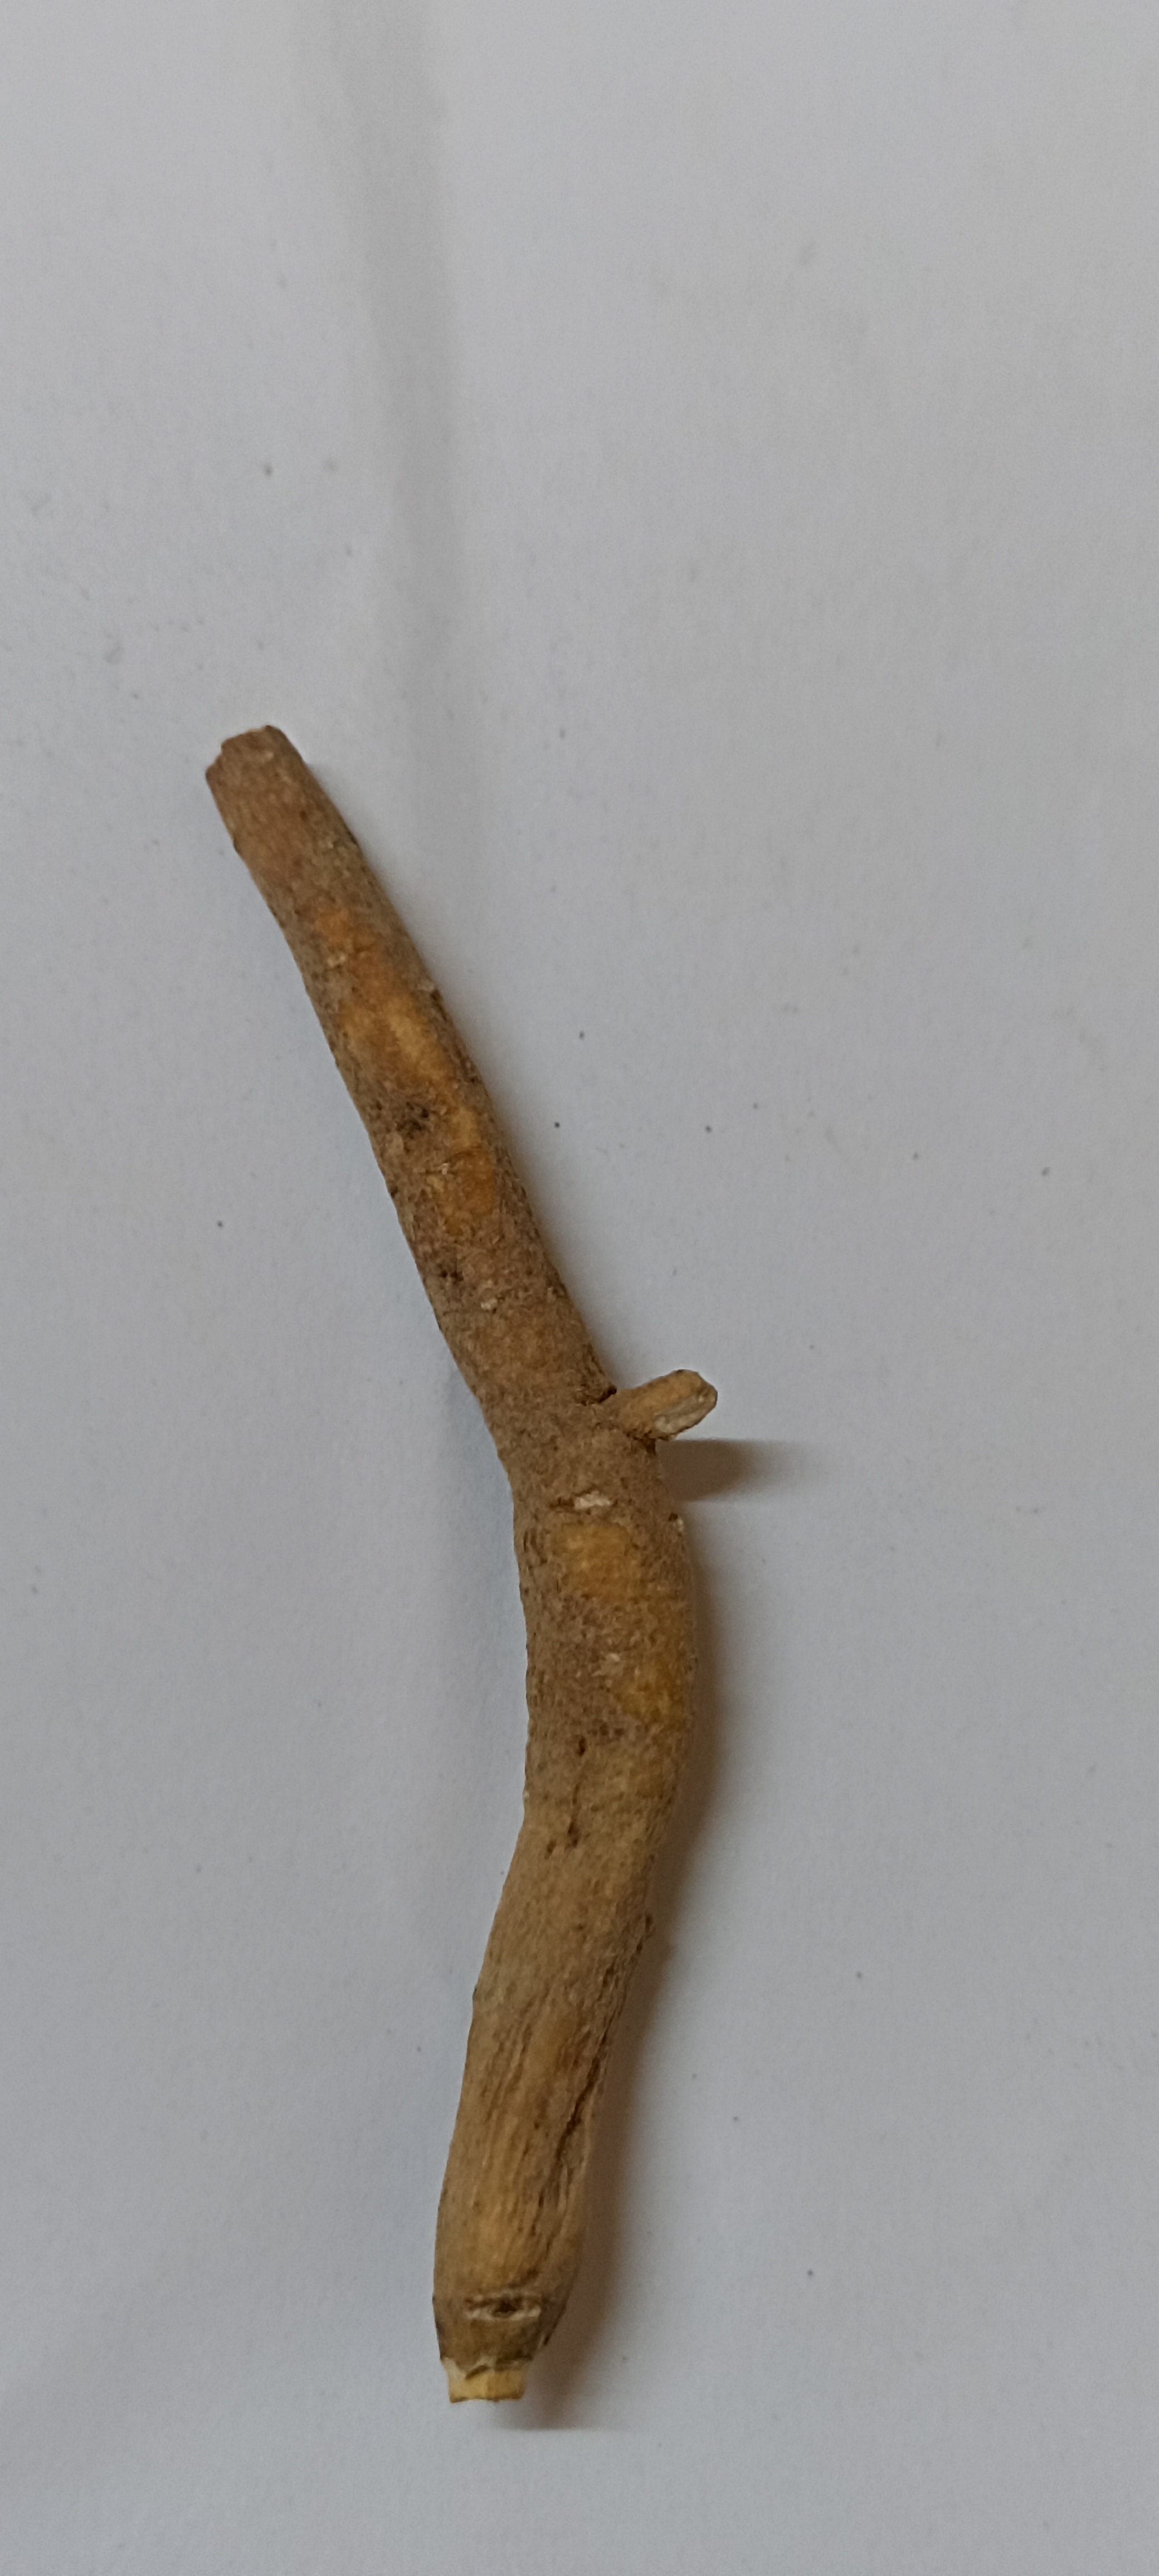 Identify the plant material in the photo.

ashwagandha
